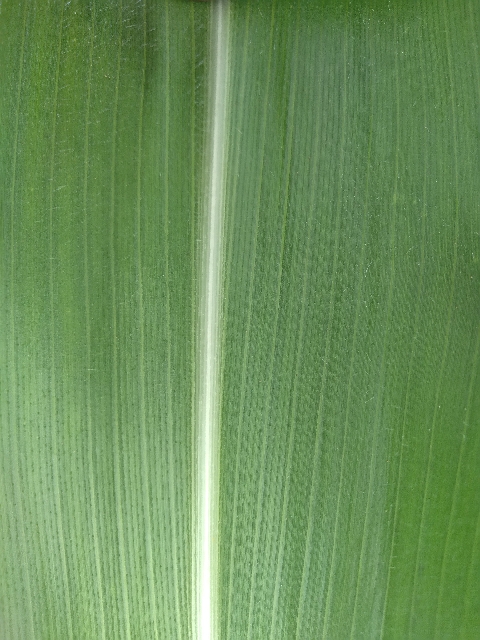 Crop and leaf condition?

maize, healthy
